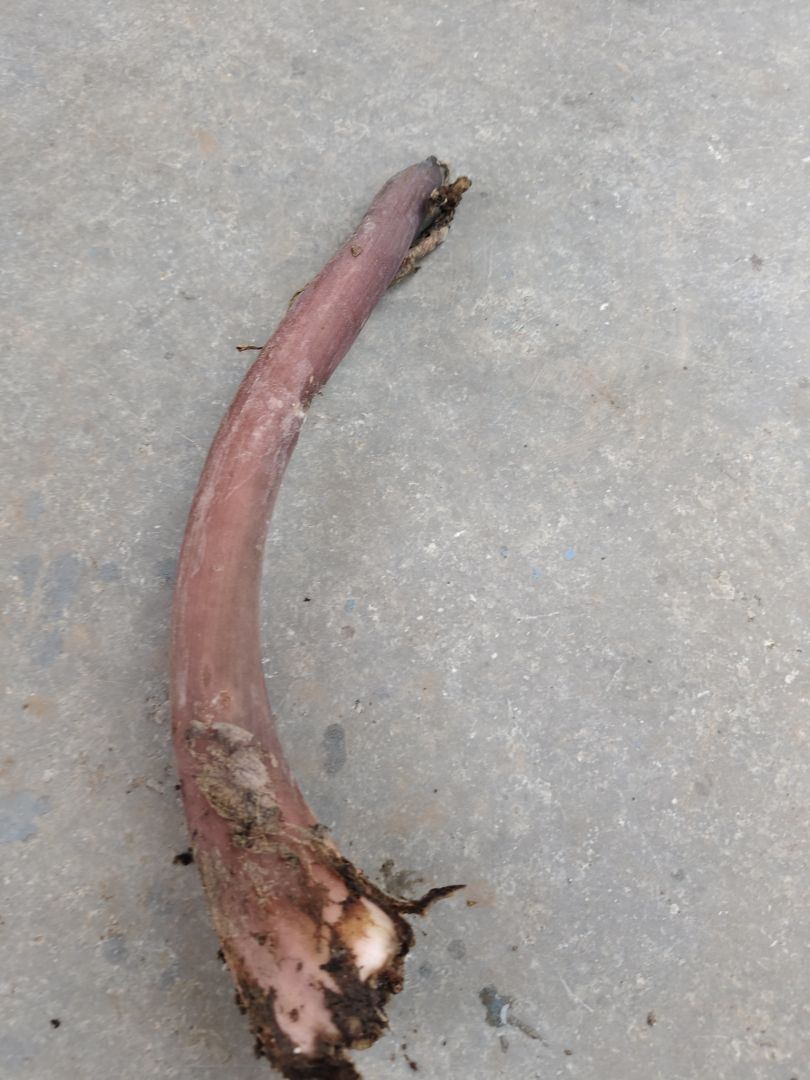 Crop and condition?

taro, root rot
